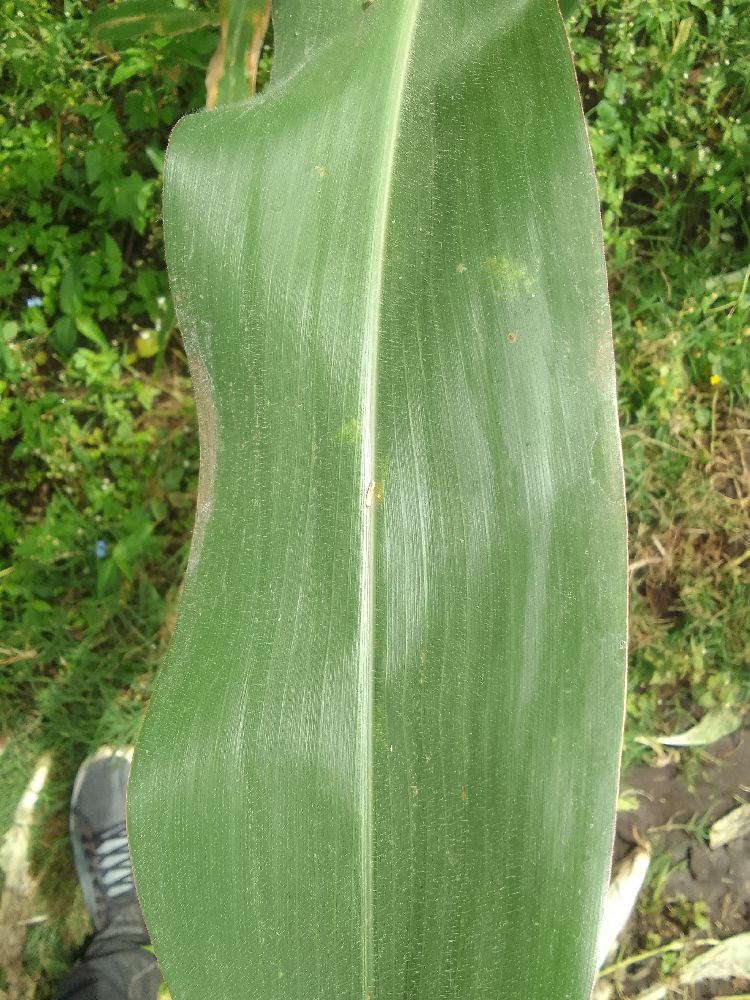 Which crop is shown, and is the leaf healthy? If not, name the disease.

maize, healthy
